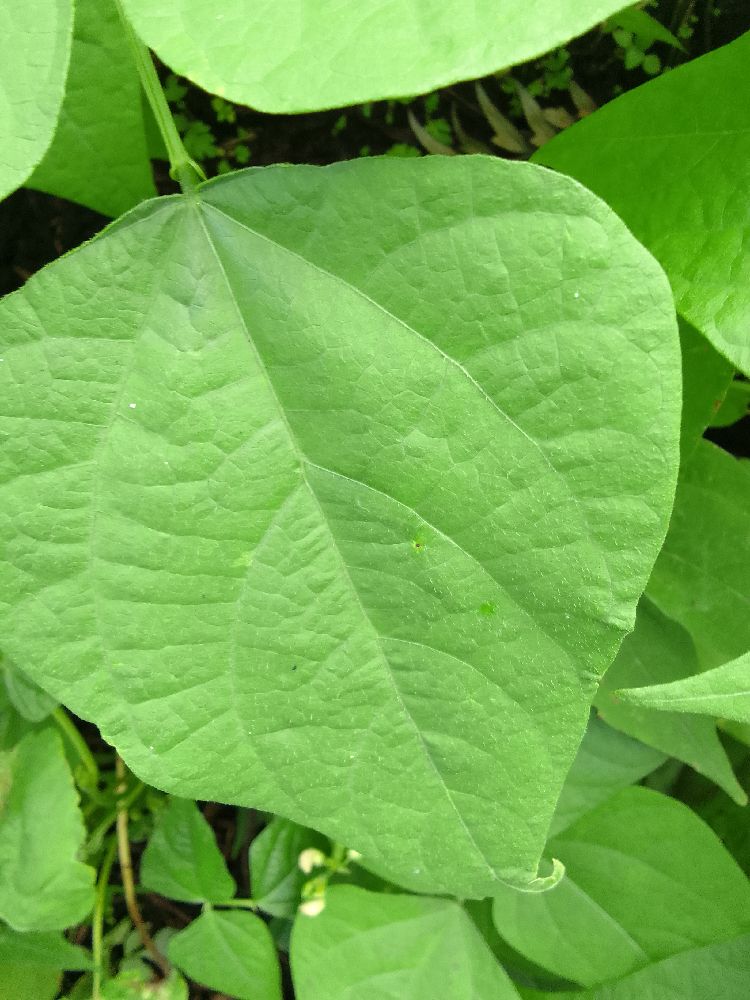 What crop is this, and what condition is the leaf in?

common bean, healthy
